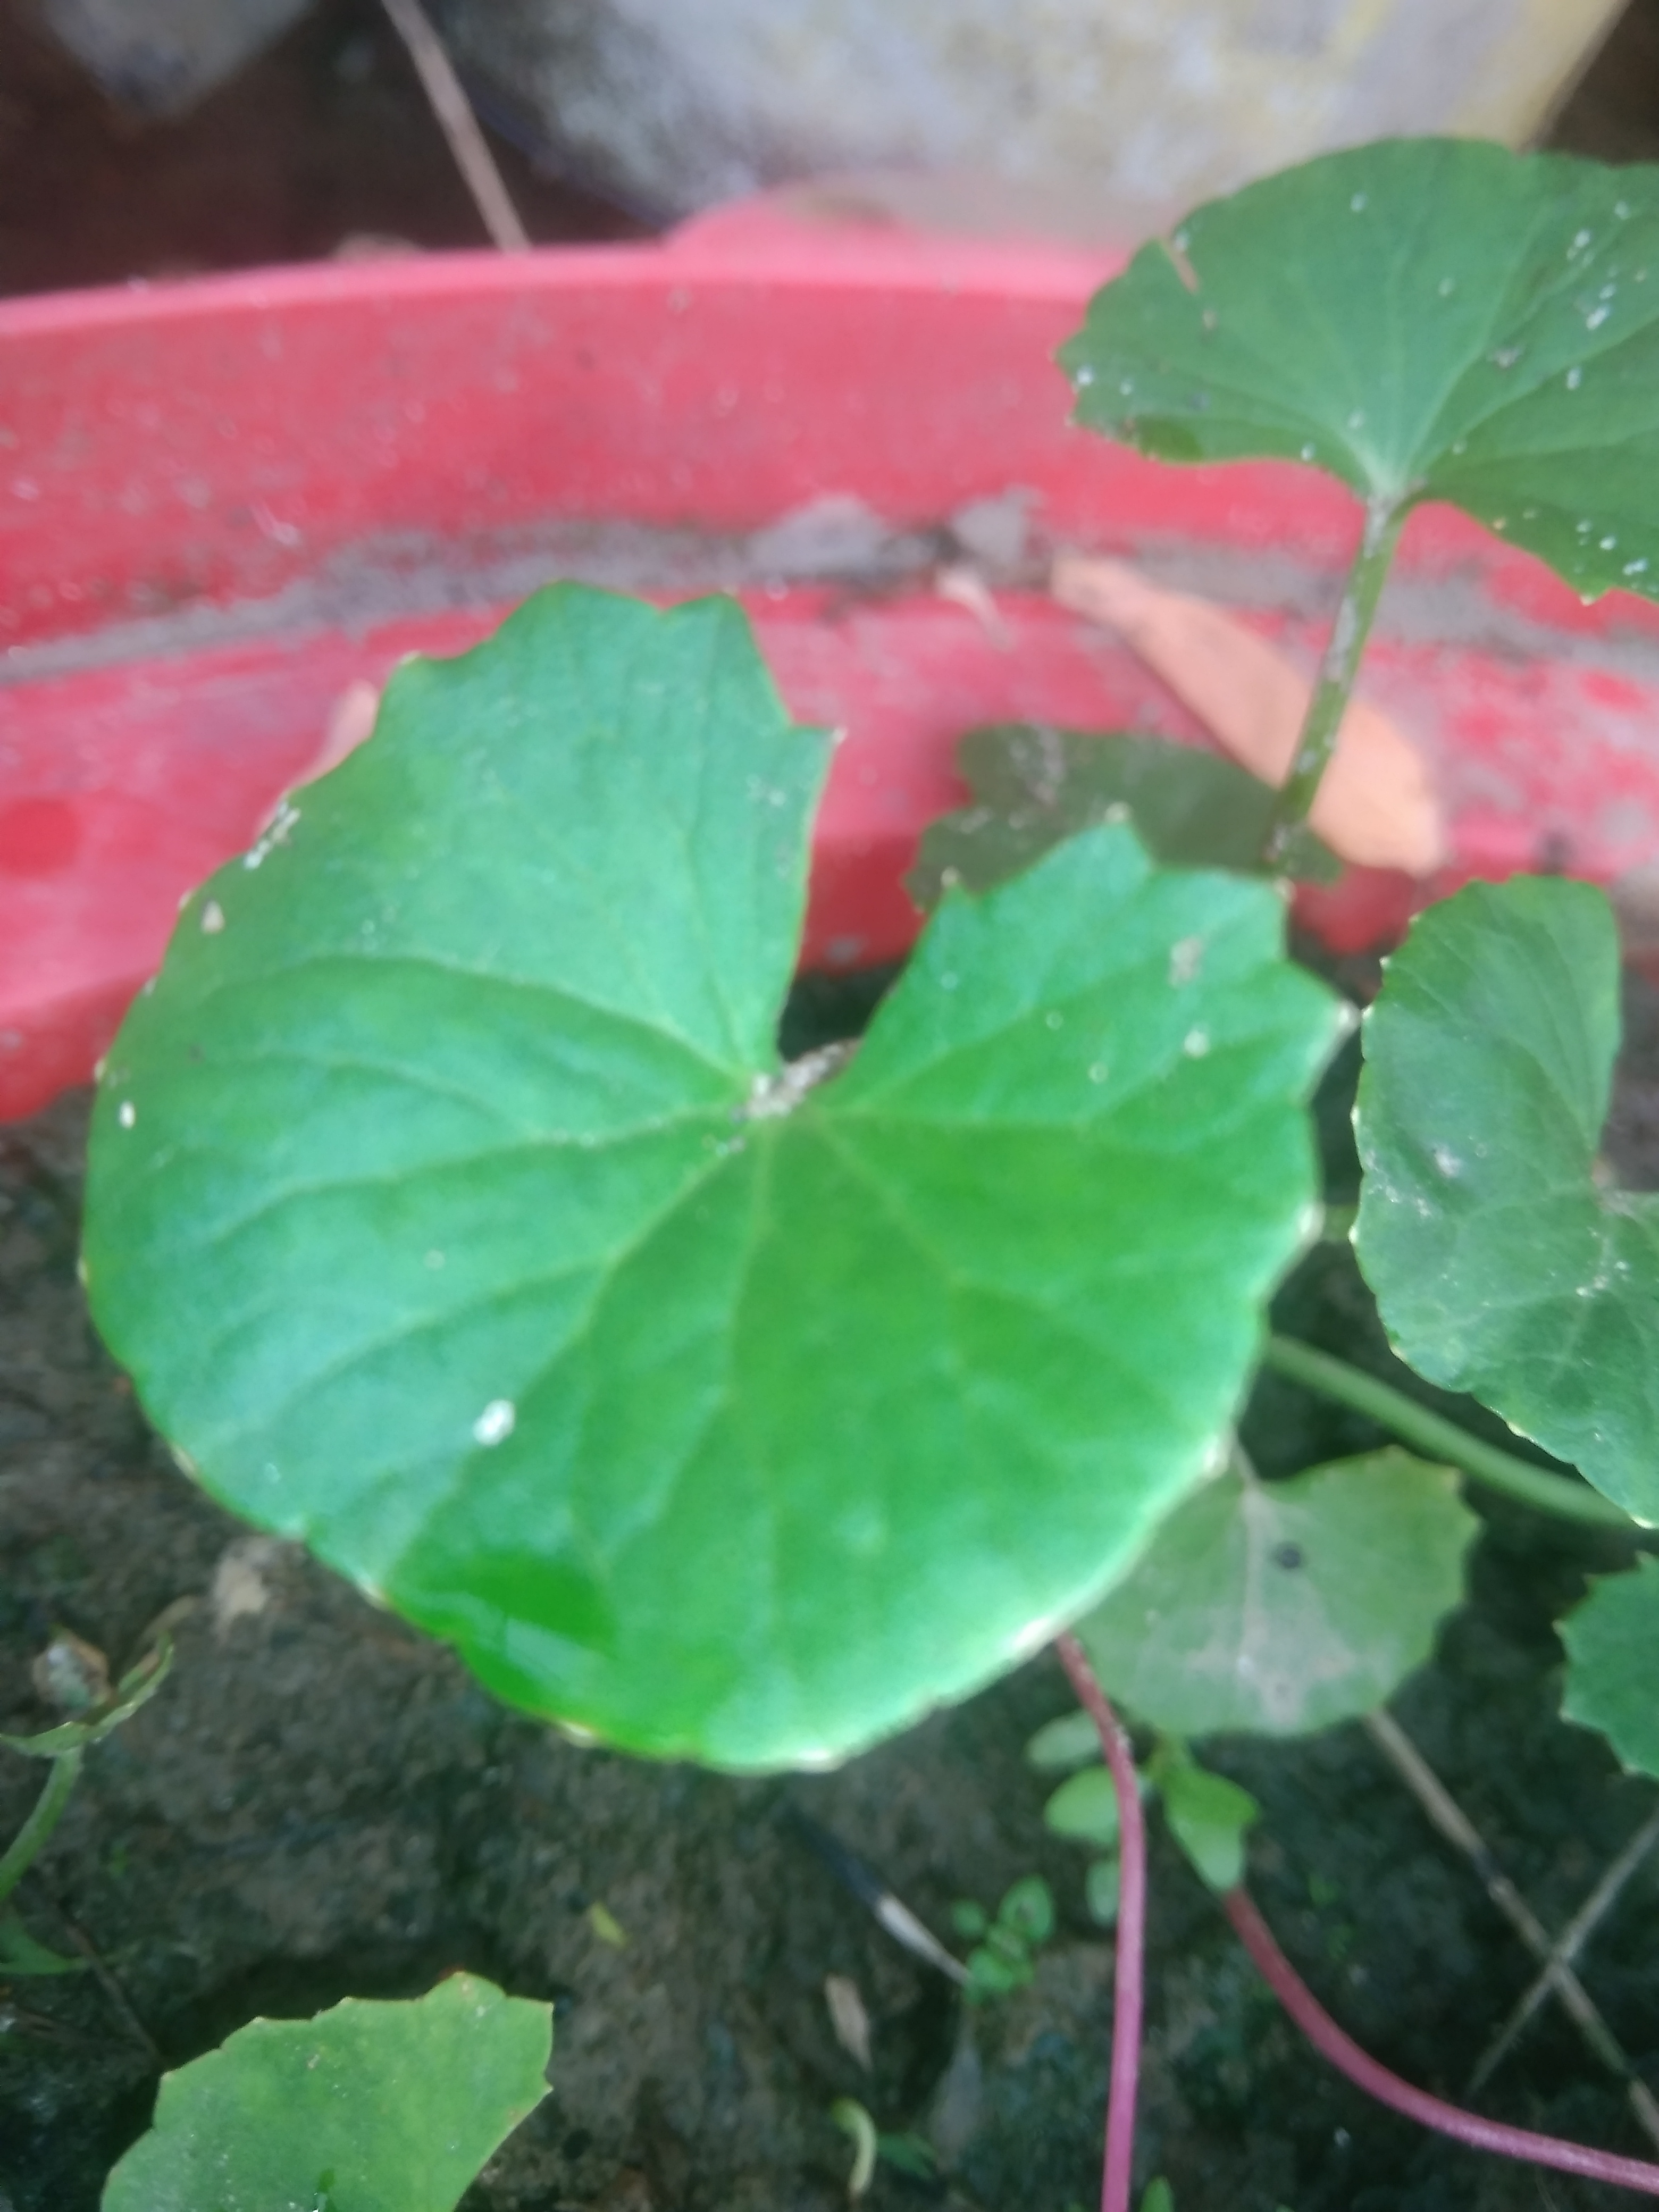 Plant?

thankuni
